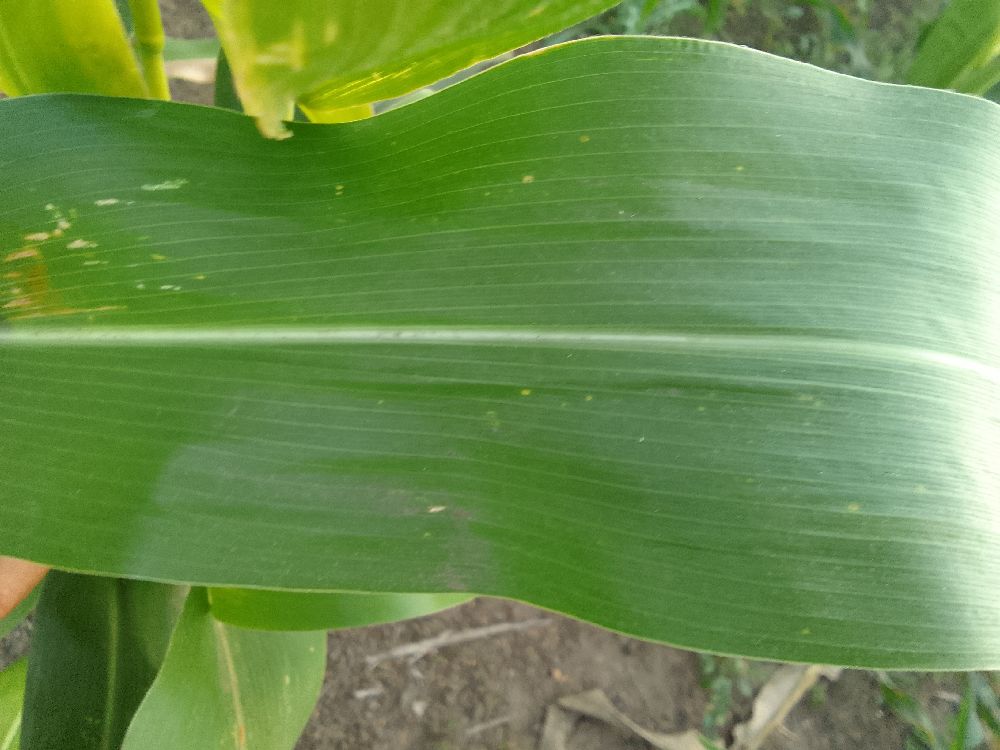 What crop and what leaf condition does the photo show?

maize, healthy
